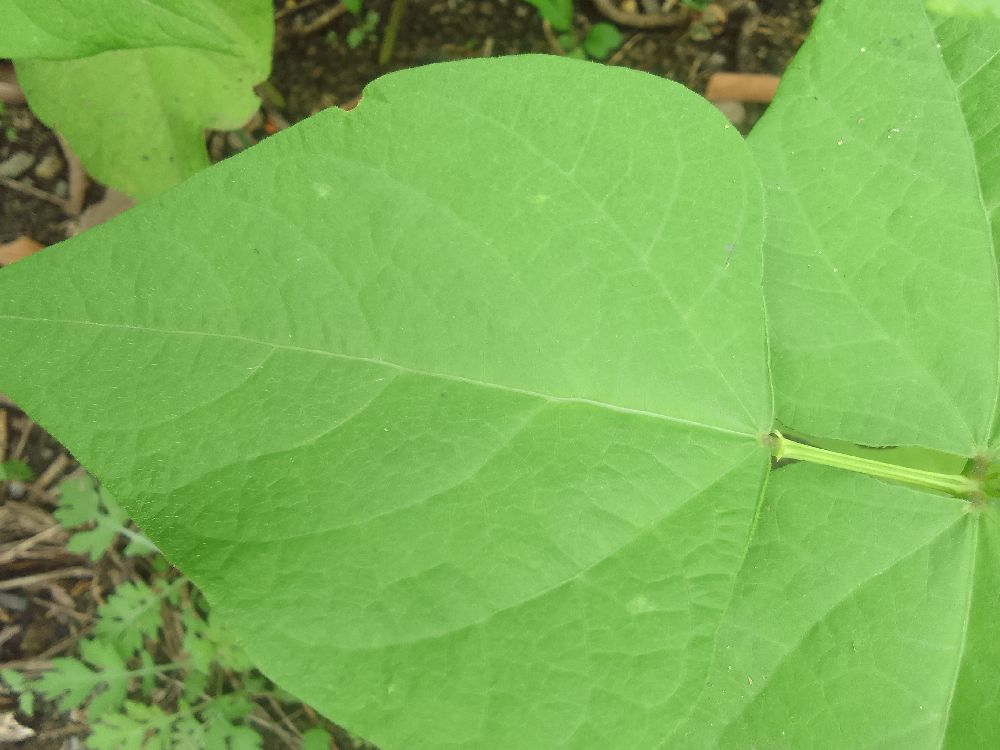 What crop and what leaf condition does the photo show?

common bean, healthy
